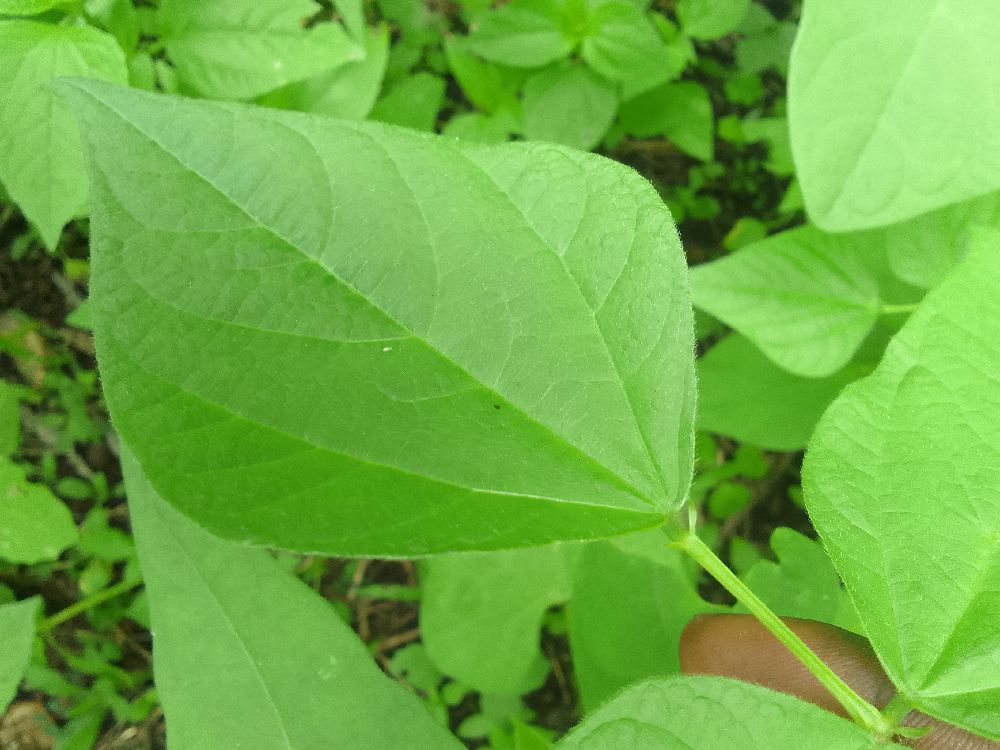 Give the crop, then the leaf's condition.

common bean, healthy
